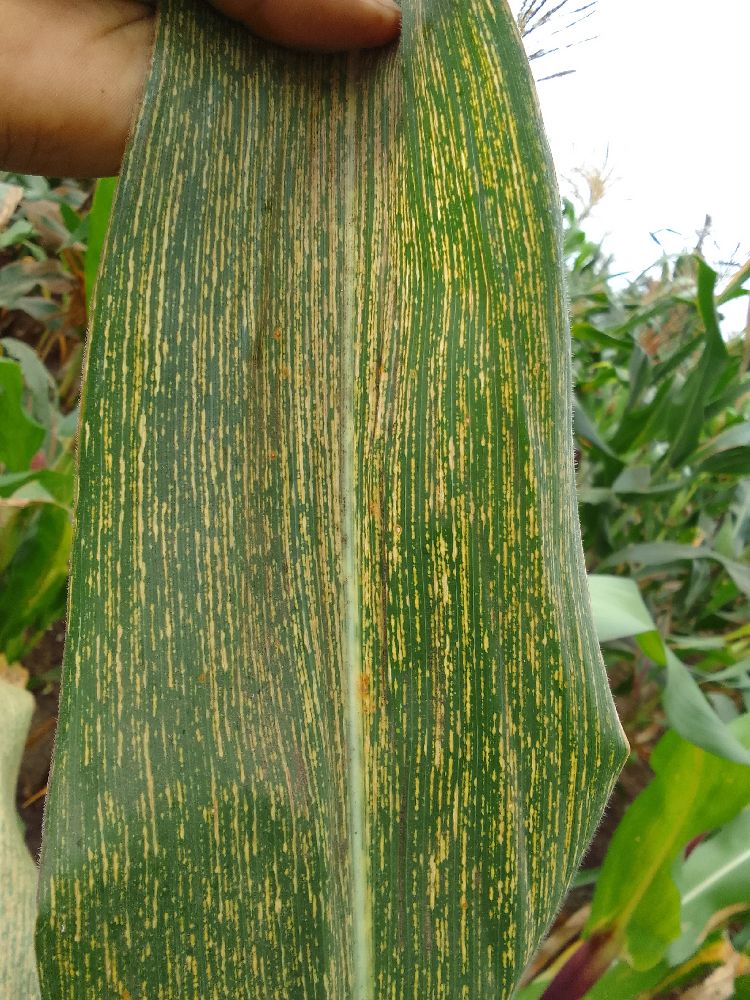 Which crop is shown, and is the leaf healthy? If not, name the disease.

maize, maize streak virus
